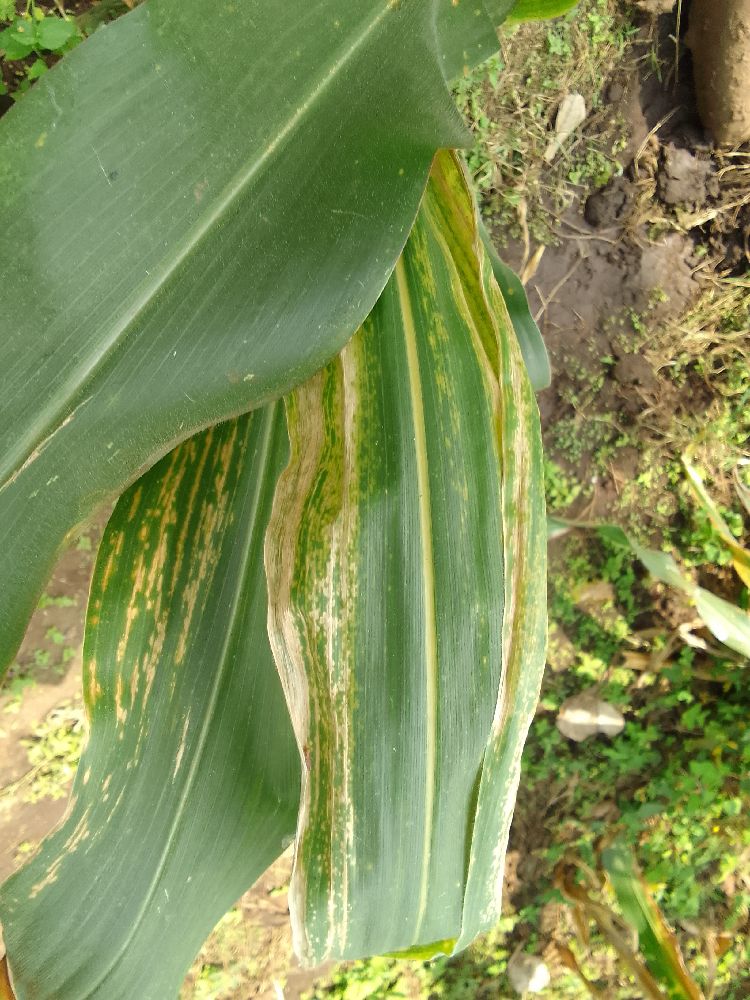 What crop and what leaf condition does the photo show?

maize, maize lethal necrosis
